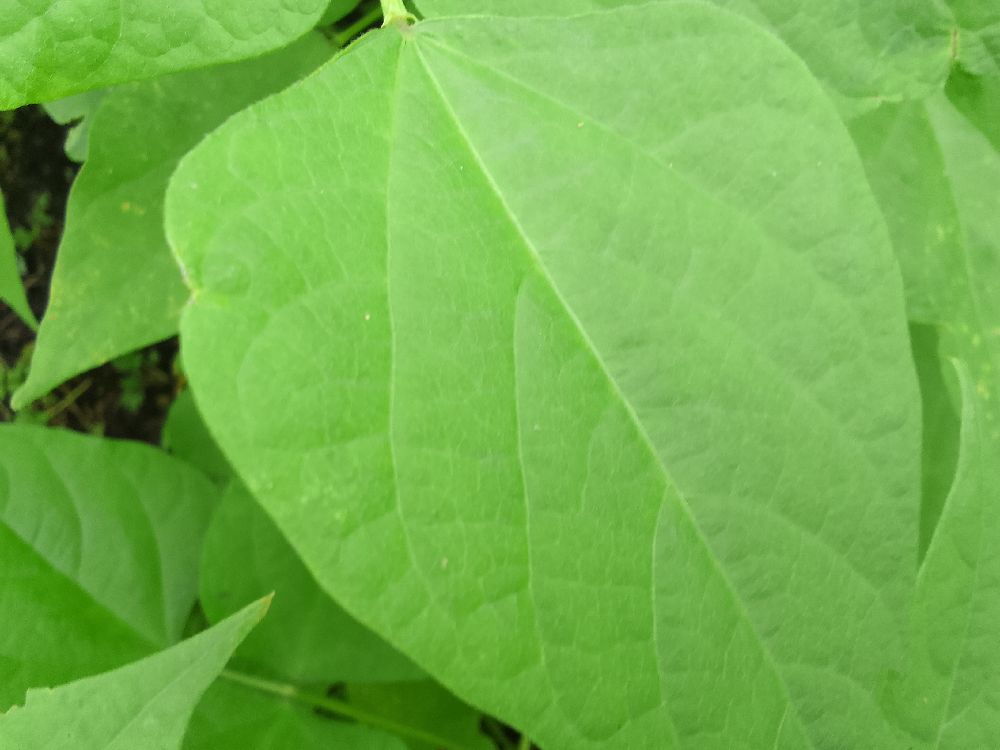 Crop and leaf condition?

common bean, healthy
